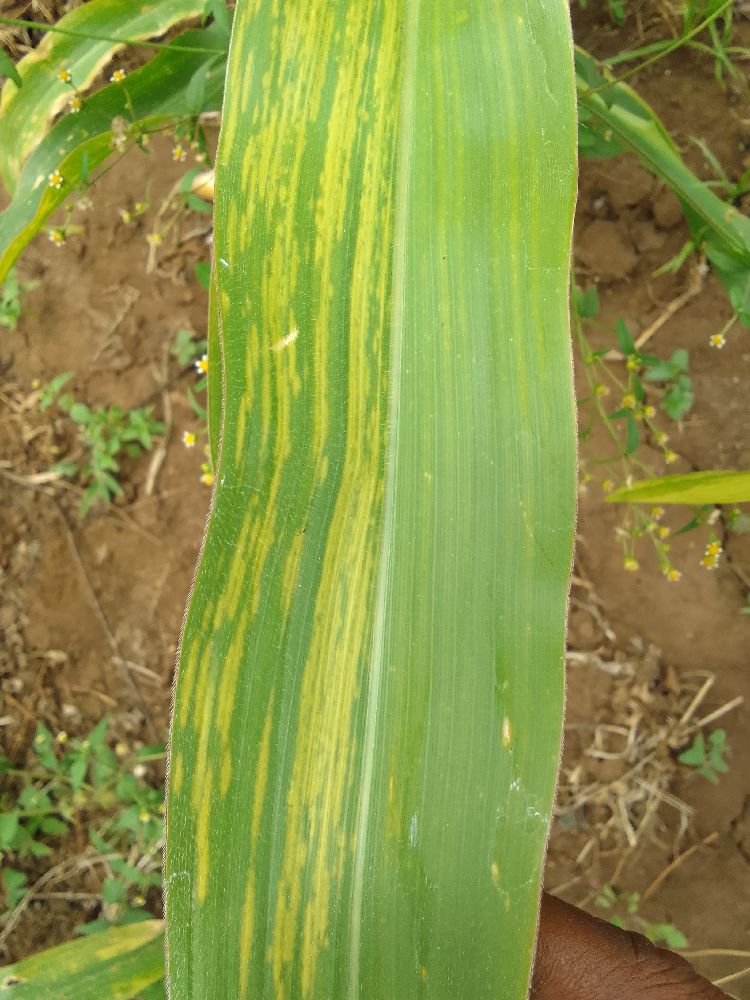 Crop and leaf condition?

maize, maize lethal necrosis
